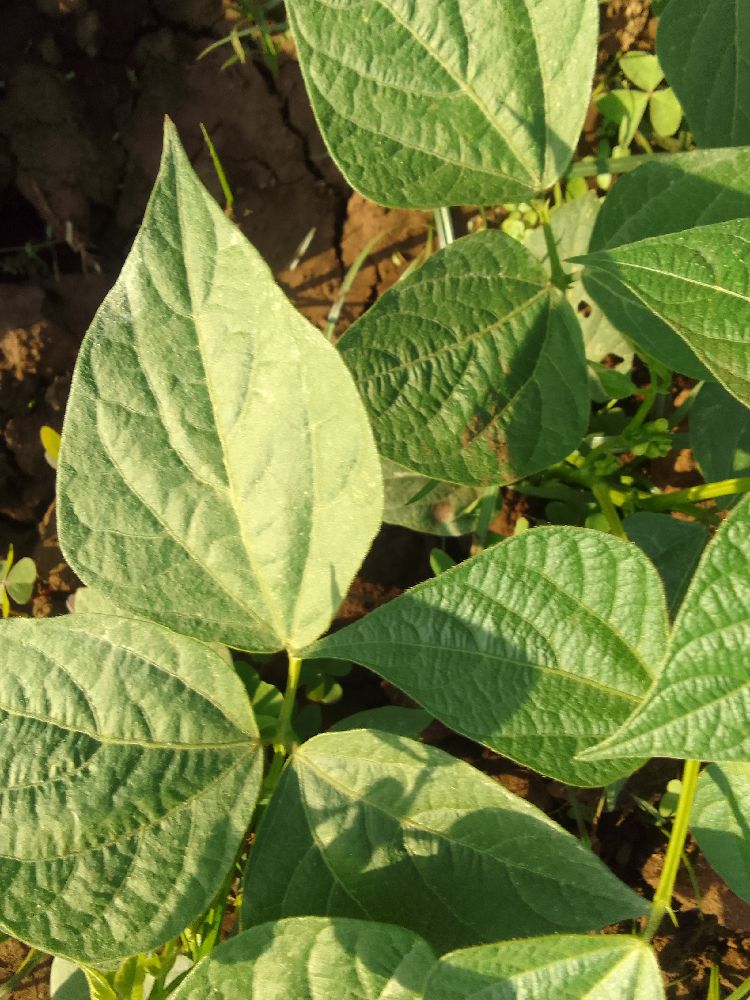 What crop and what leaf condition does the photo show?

common bean, healthy
